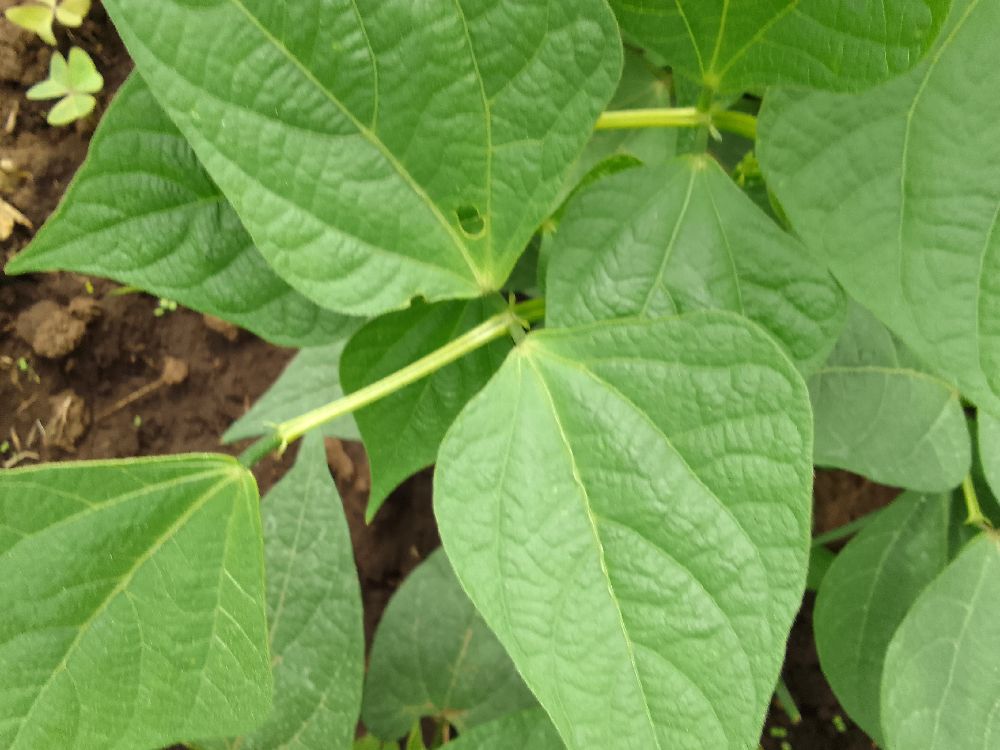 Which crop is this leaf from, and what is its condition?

common bean, healthy
